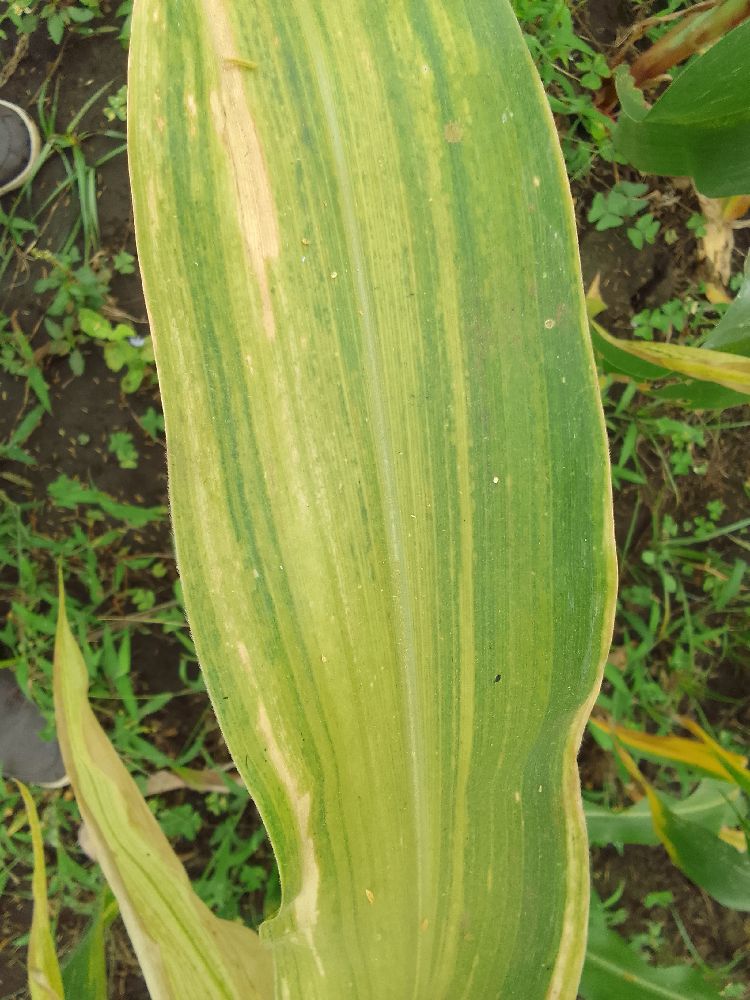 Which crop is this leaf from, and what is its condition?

maize, maize lethal necrosis
